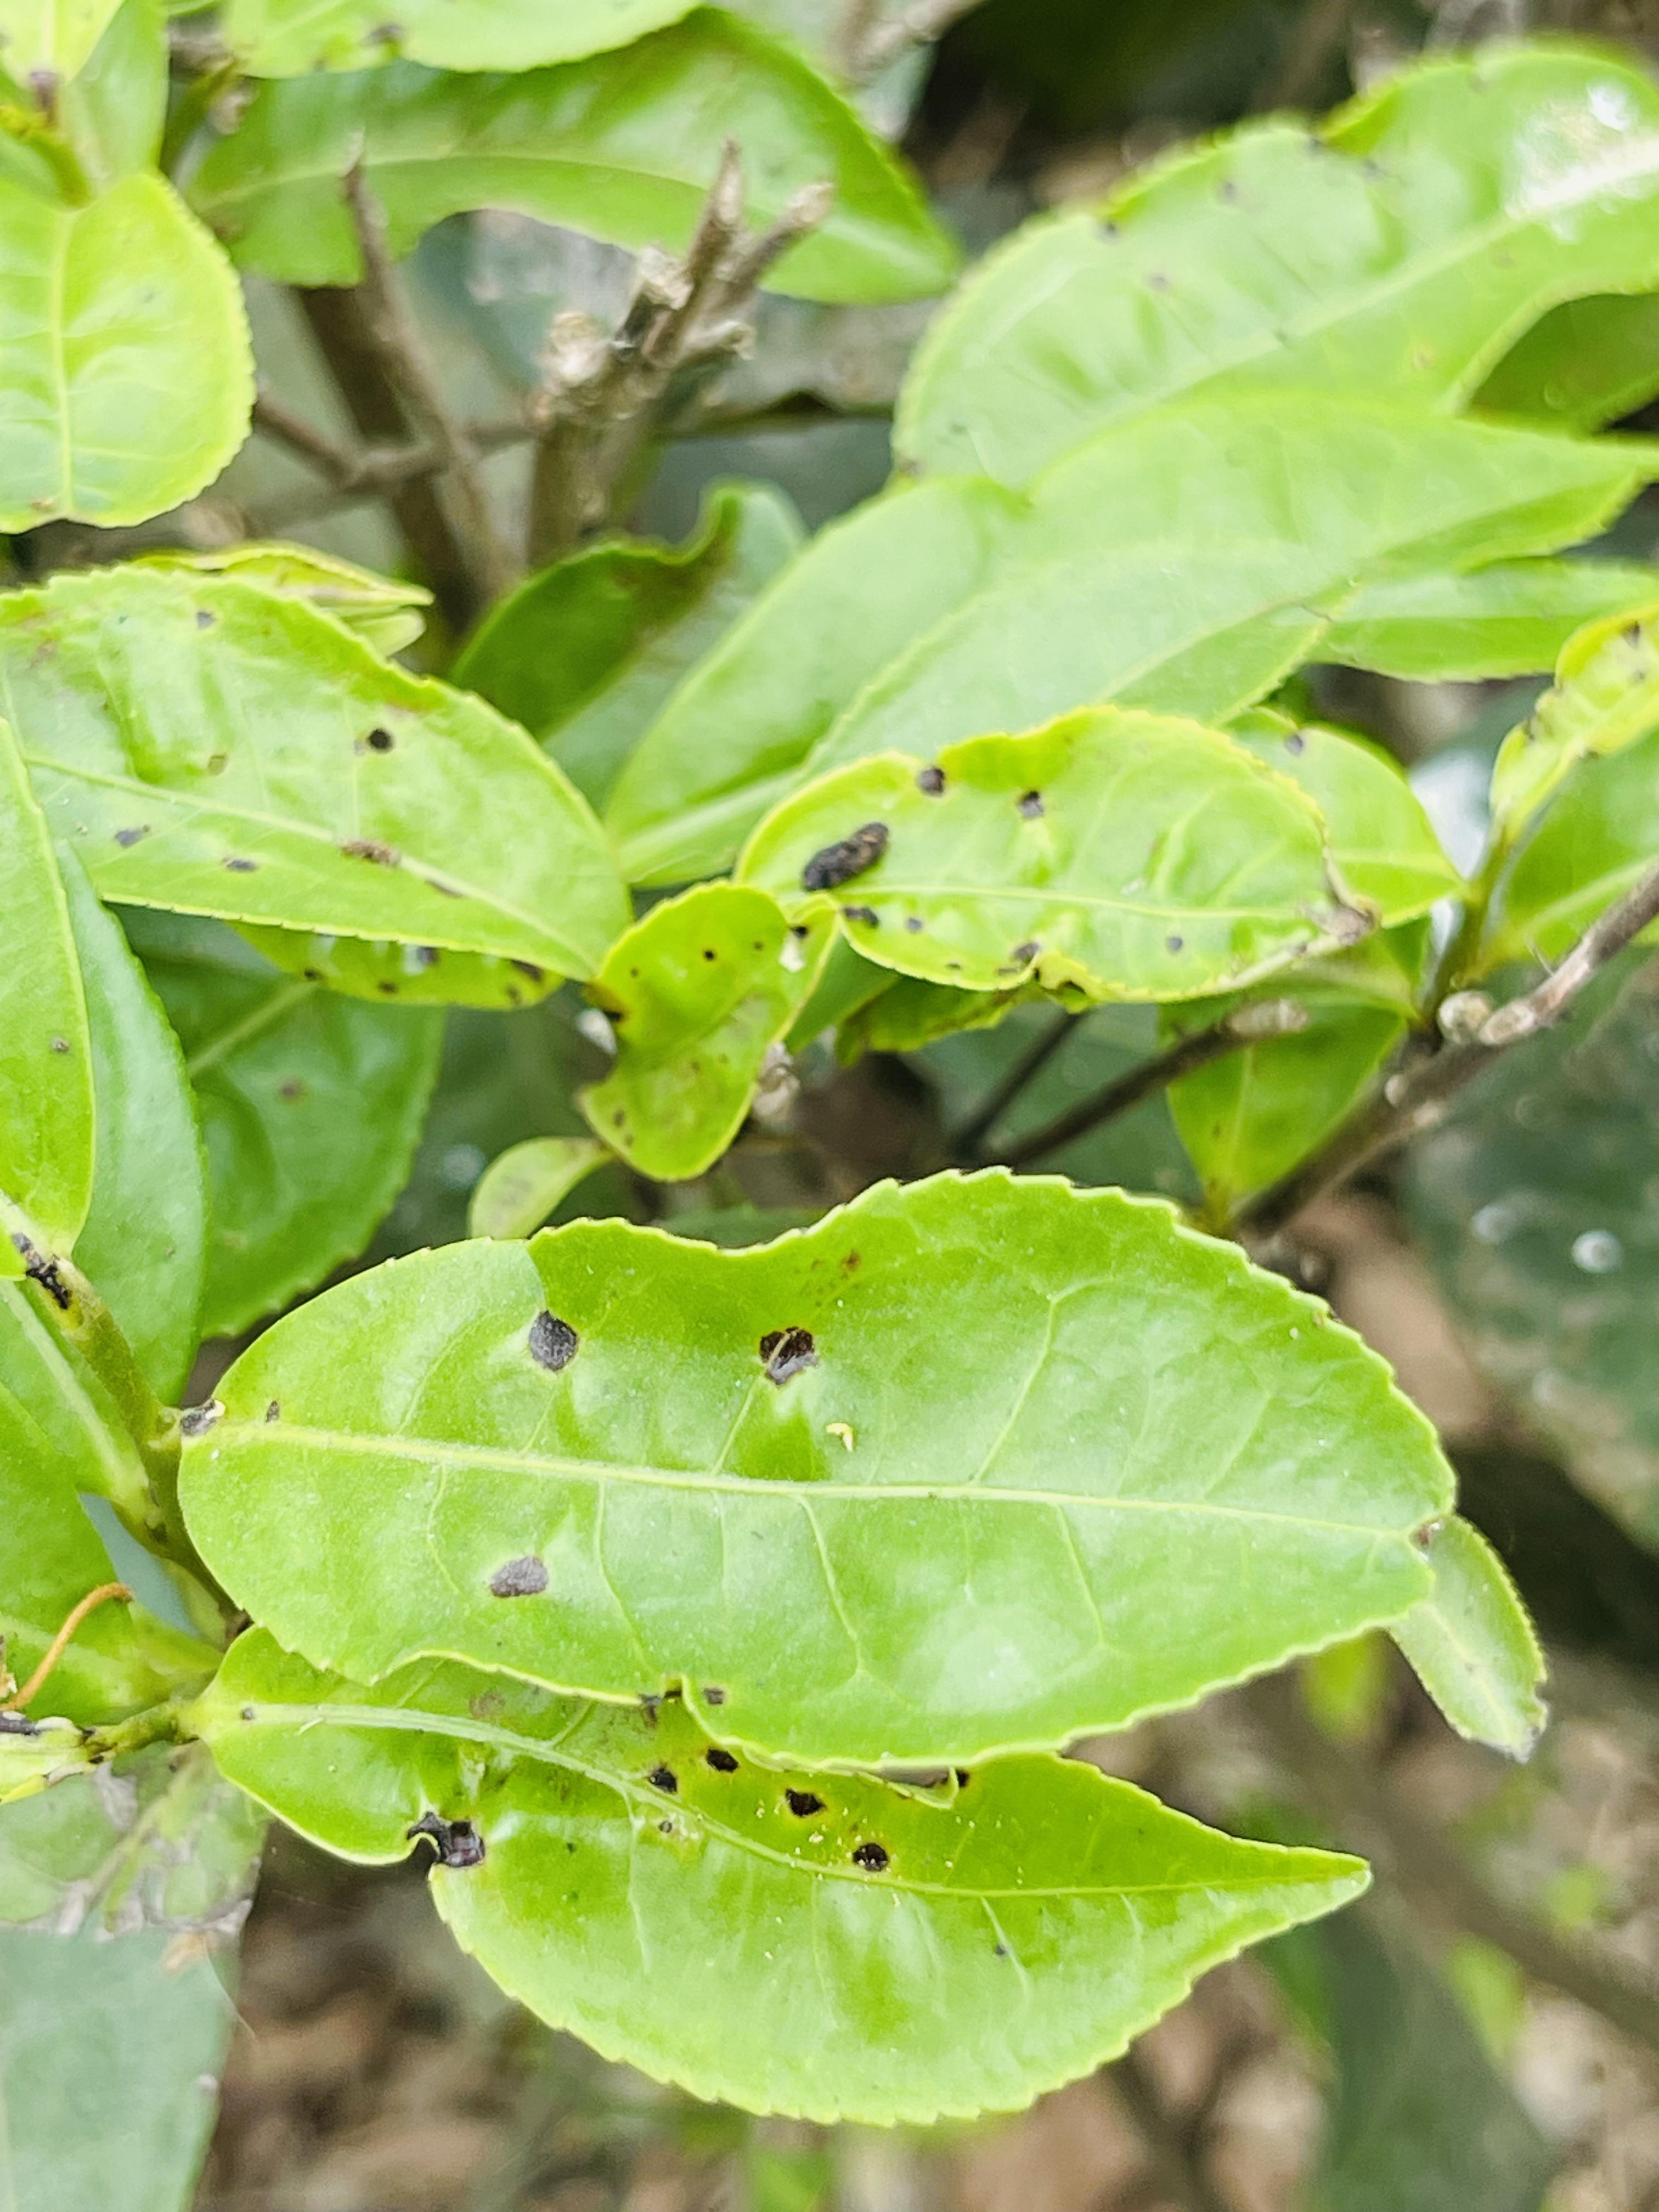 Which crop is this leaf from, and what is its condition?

tea, helopeltis
